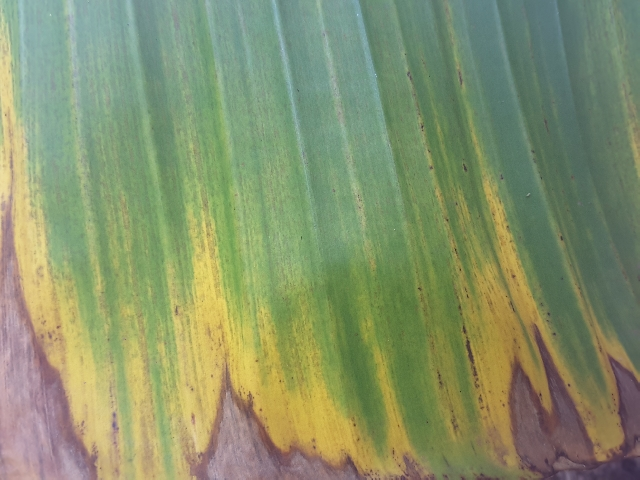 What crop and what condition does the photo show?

banana, fusarium wilt race 1
